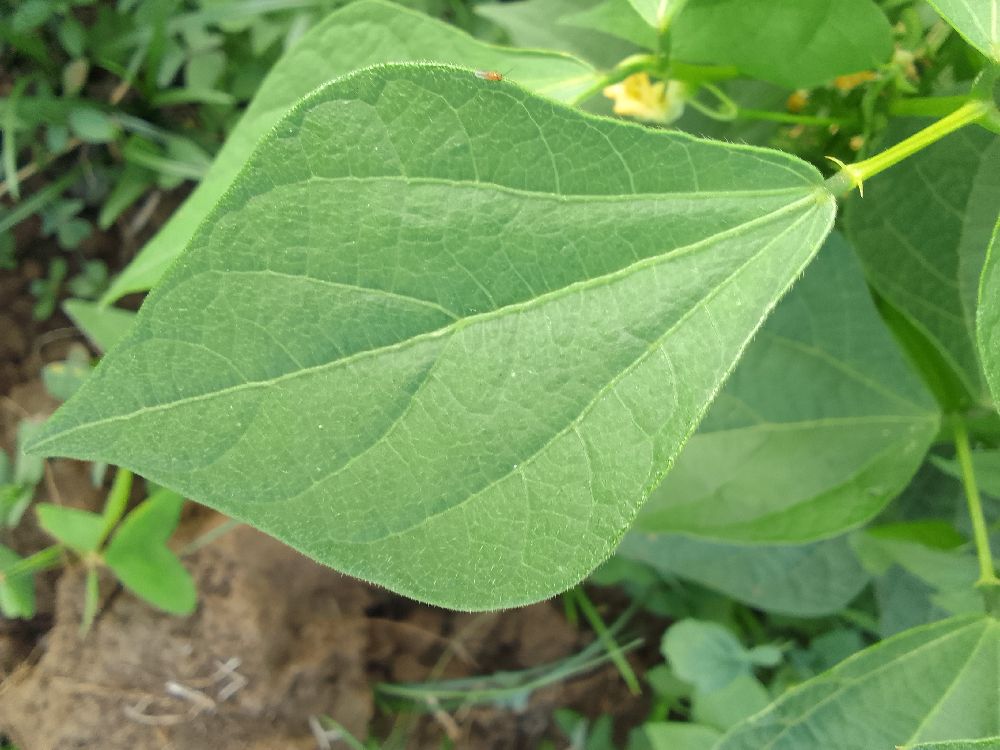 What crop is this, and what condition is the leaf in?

common bean, healthy
